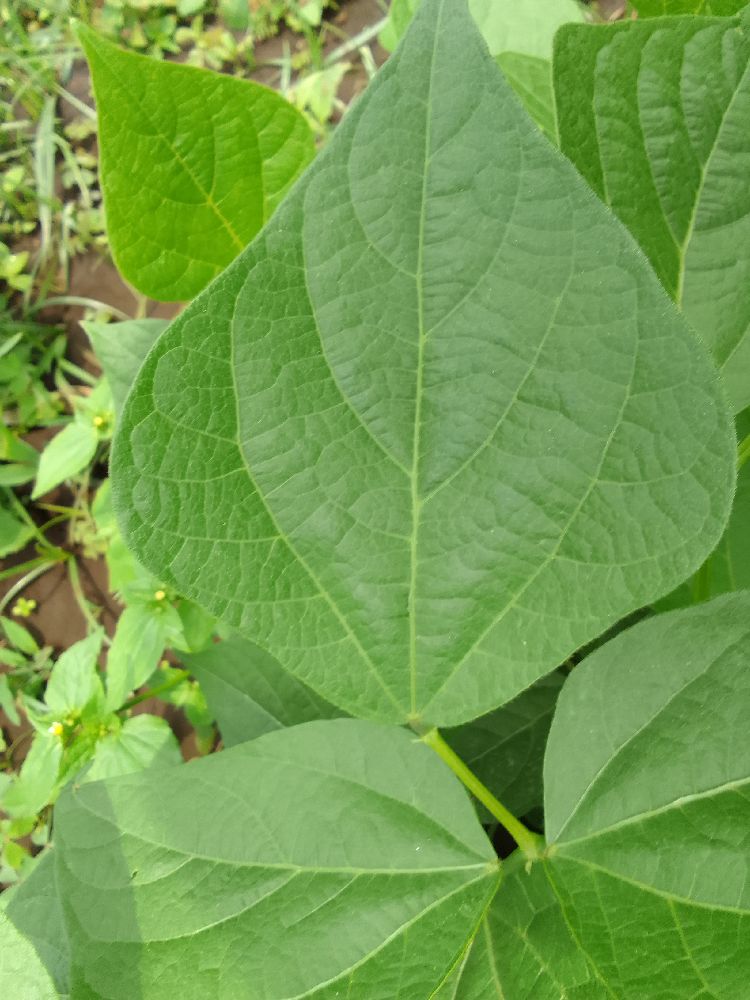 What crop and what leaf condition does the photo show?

common bean, healthy
